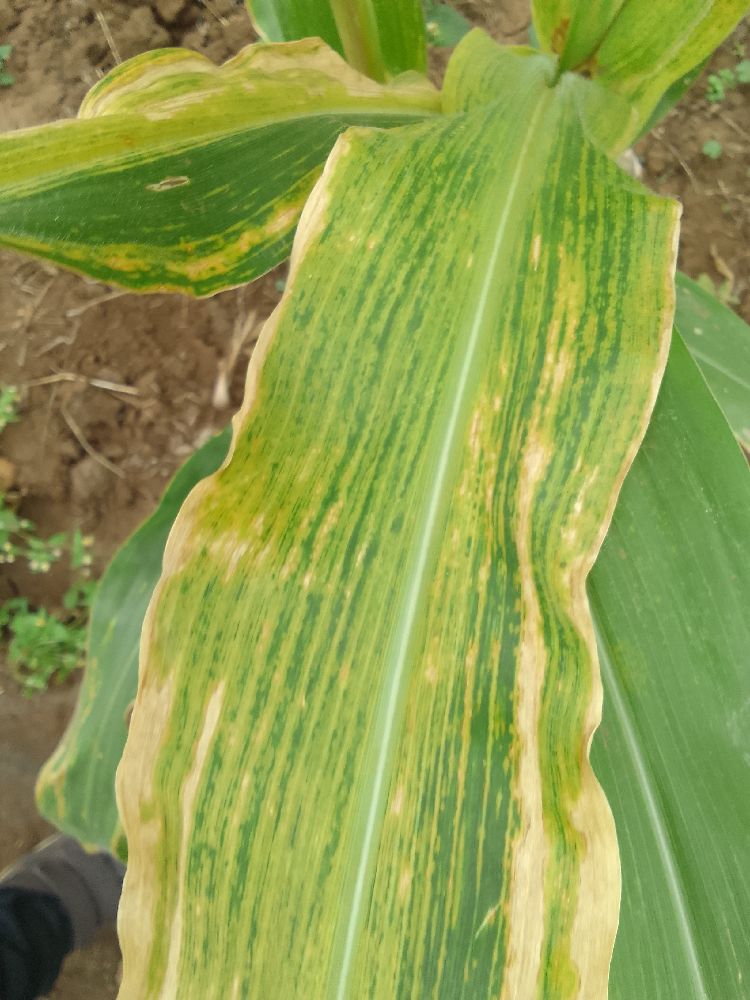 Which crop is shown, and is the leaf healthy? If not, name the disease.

maize, maize lethal necrosis
